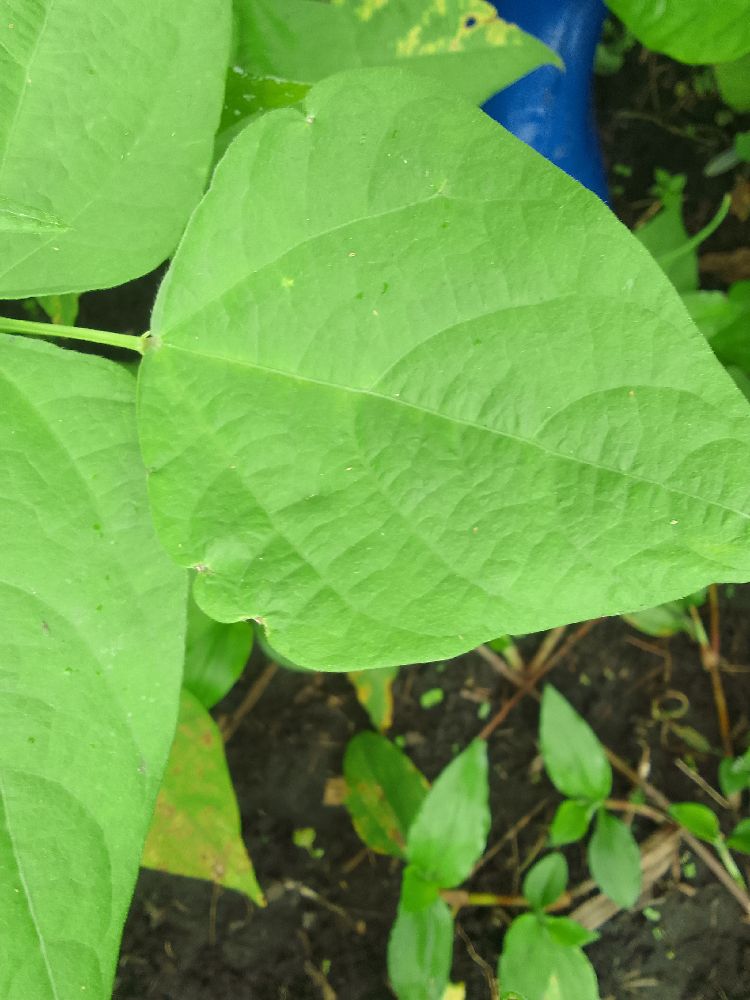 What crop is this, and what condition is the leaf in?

common bean, healthy
